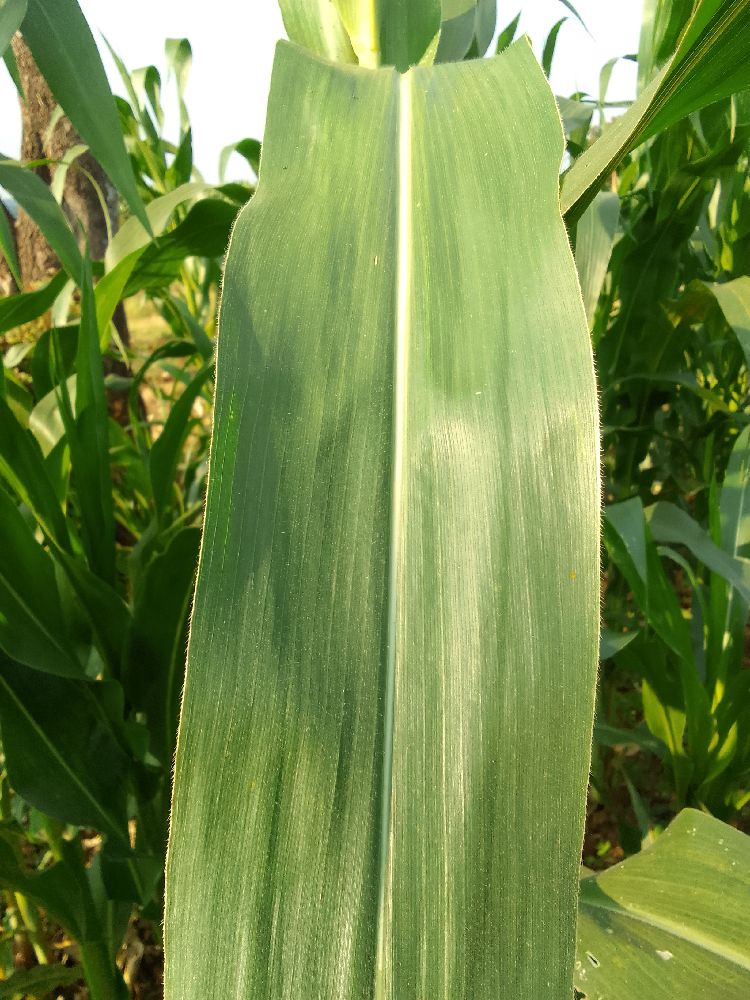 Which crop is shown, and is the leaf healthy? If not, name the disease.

maize, healthy
